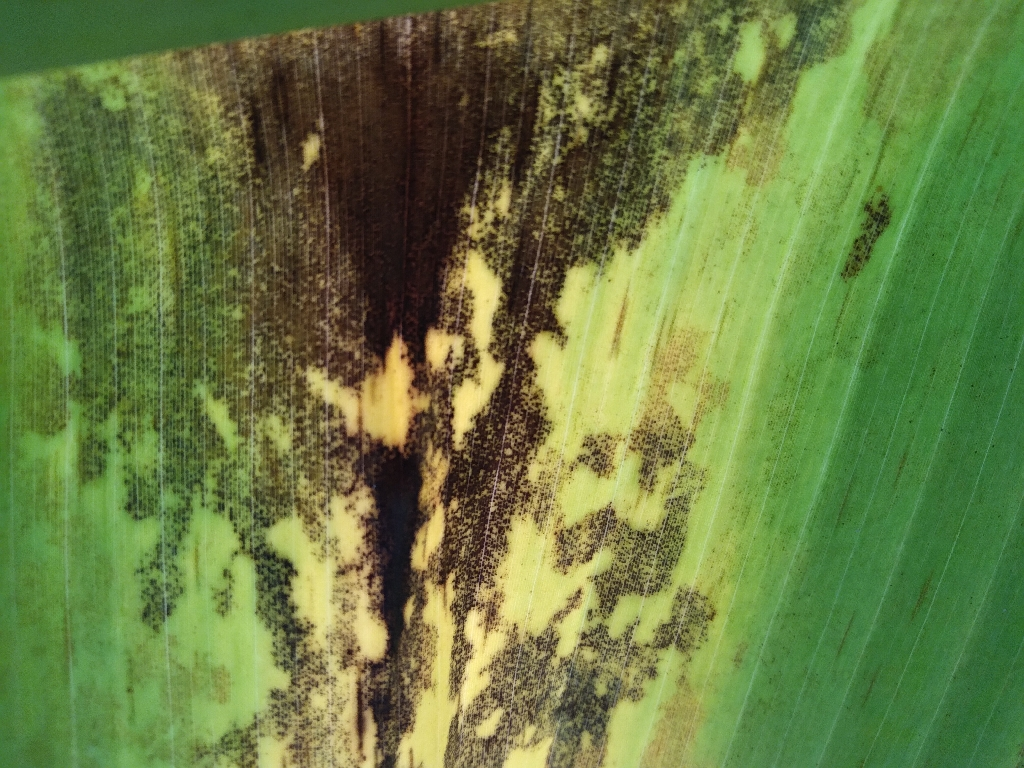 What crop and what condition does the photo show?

banana, black sigatoka
